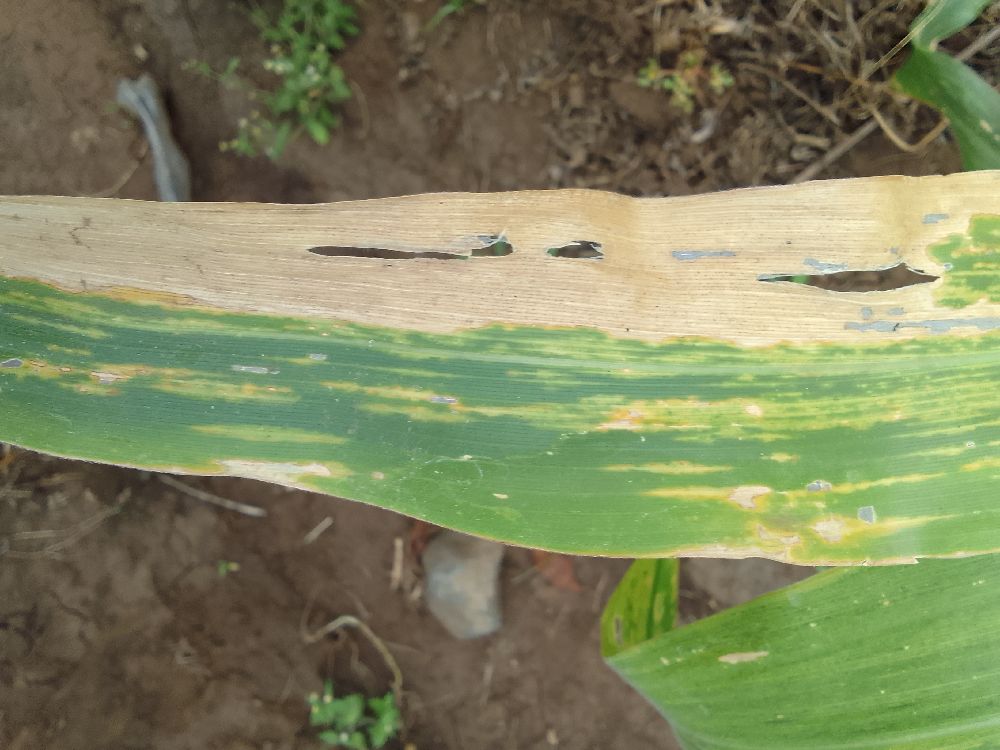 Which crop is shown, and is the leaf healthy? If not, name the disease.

maize, maize lethal necrosis
